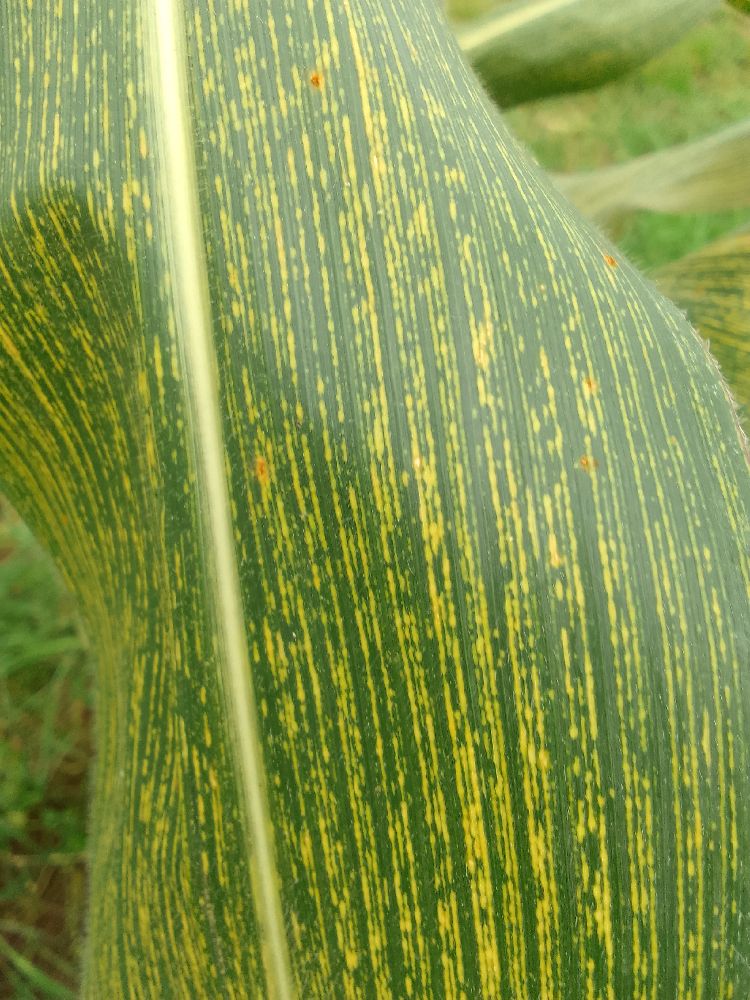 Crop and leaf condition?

maize, maize streak virus
